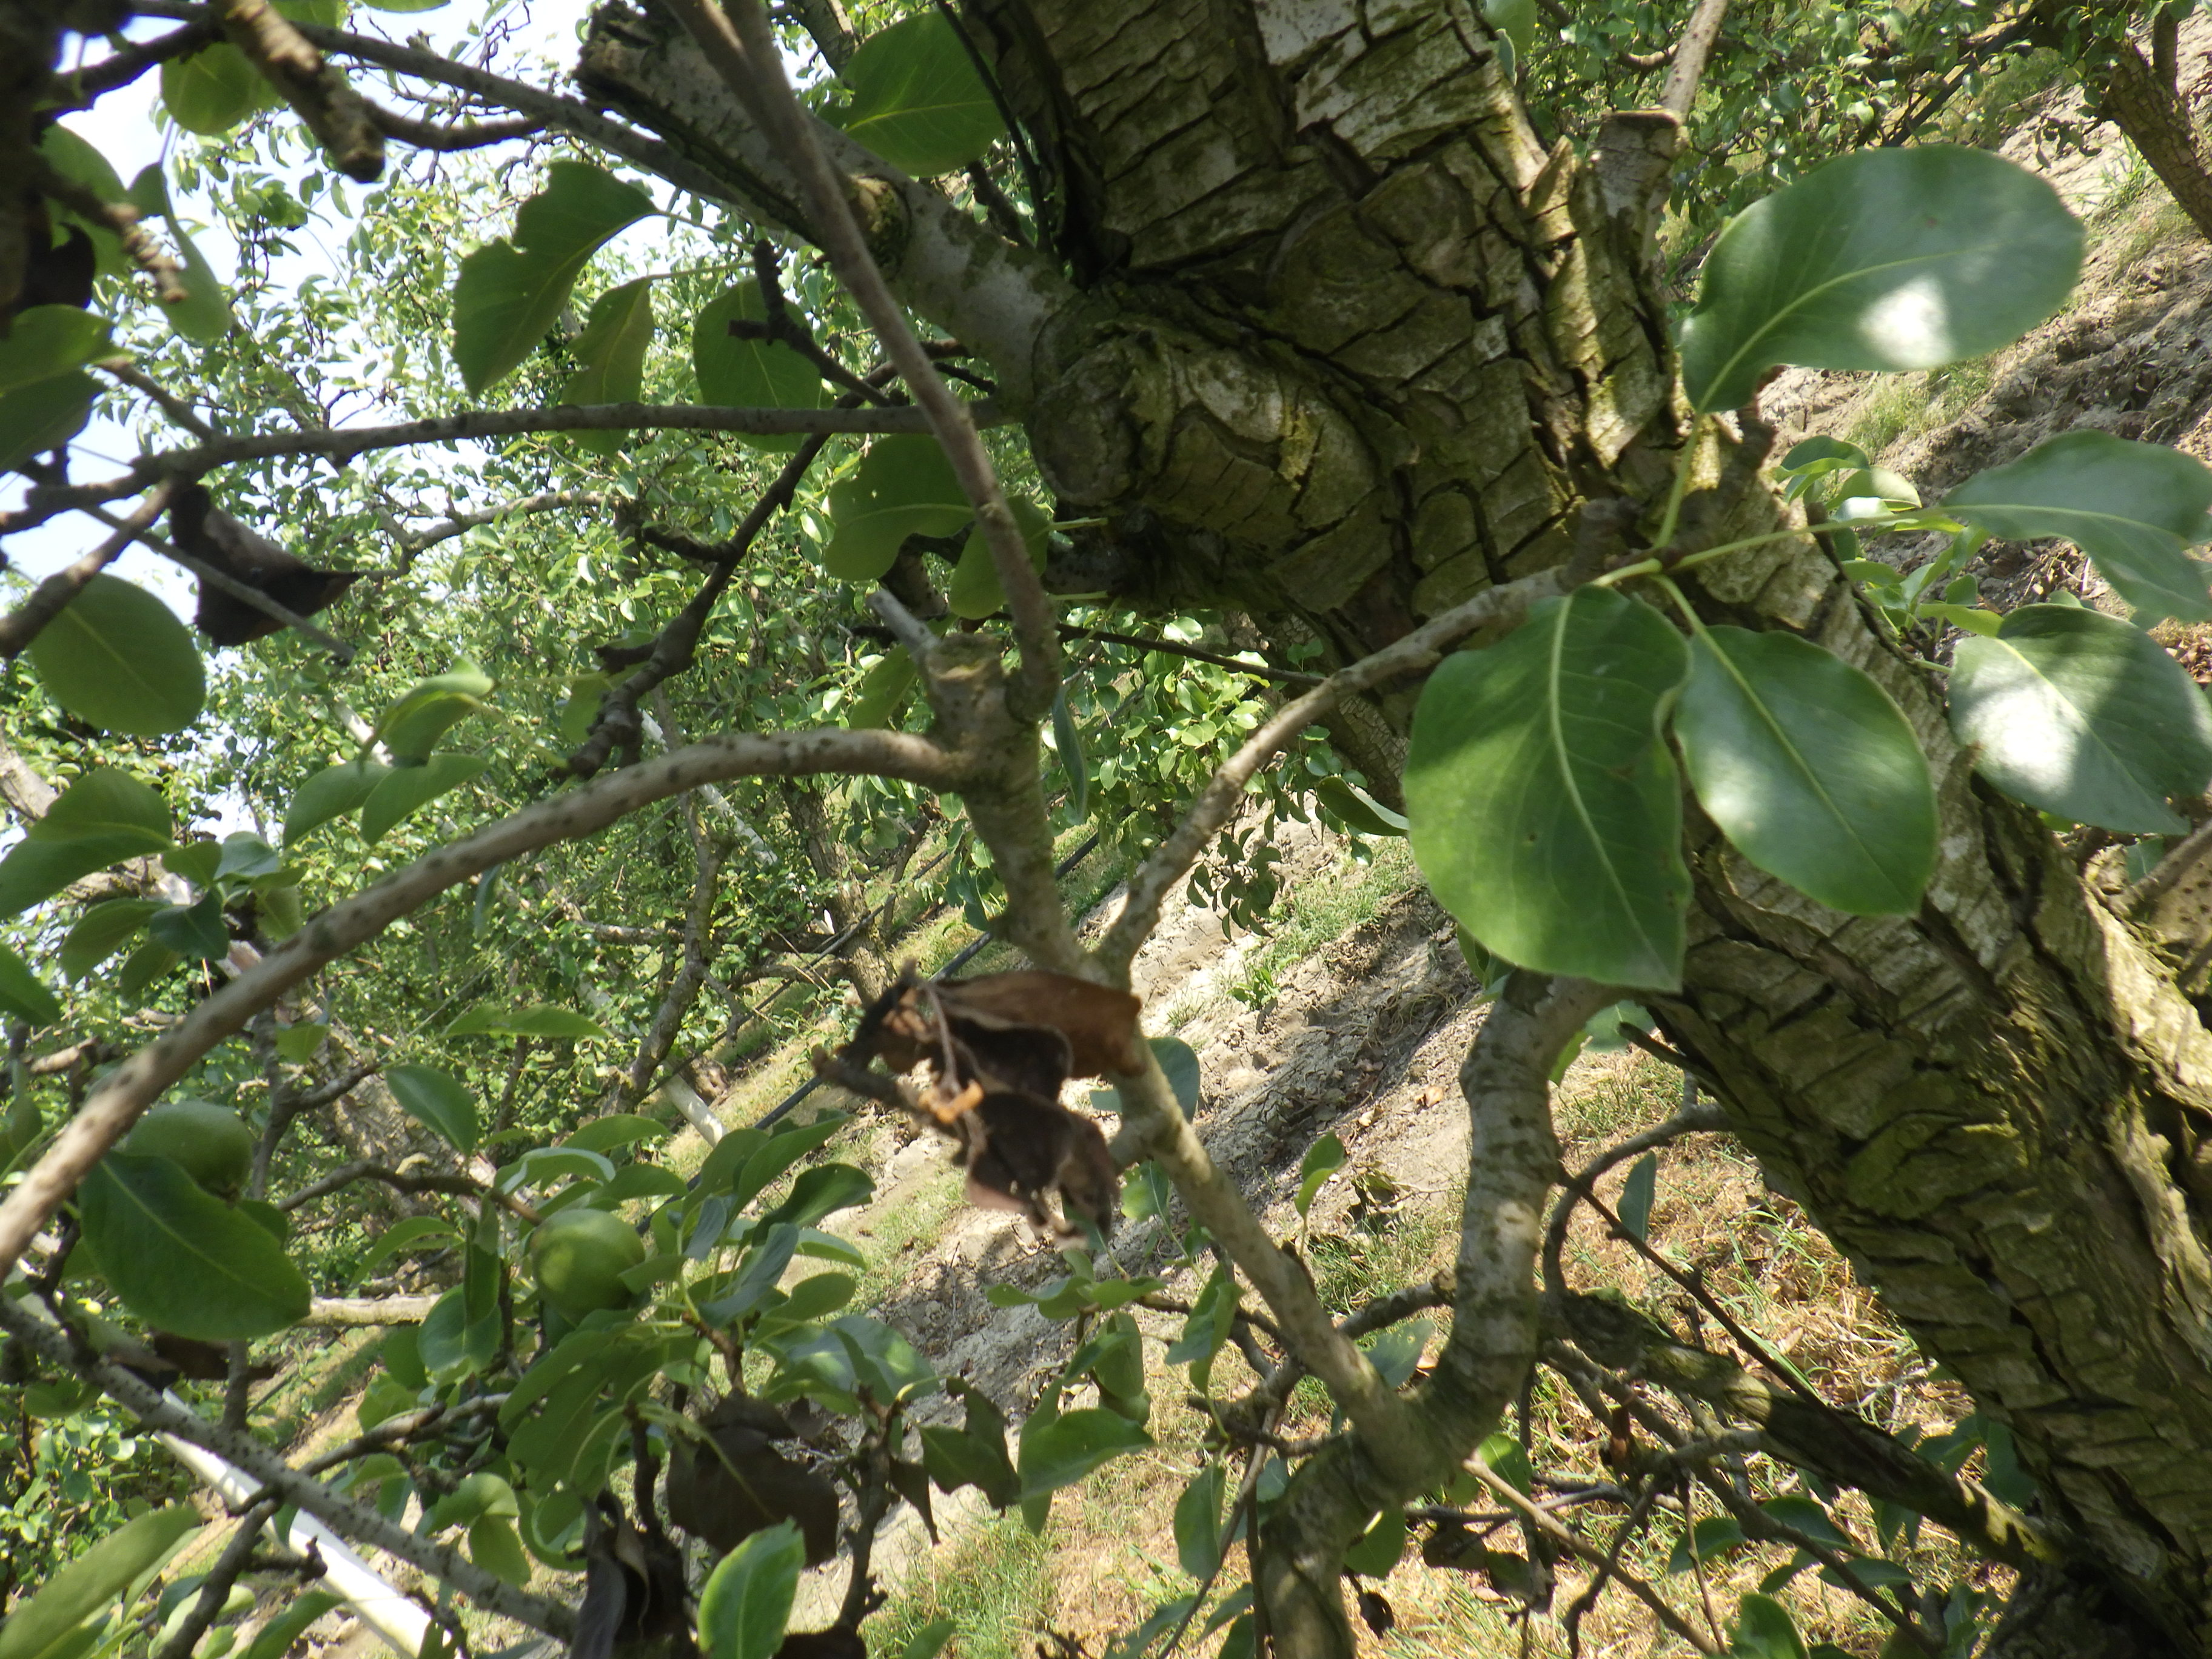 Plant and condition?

pear, fire blight, mechanical damage
